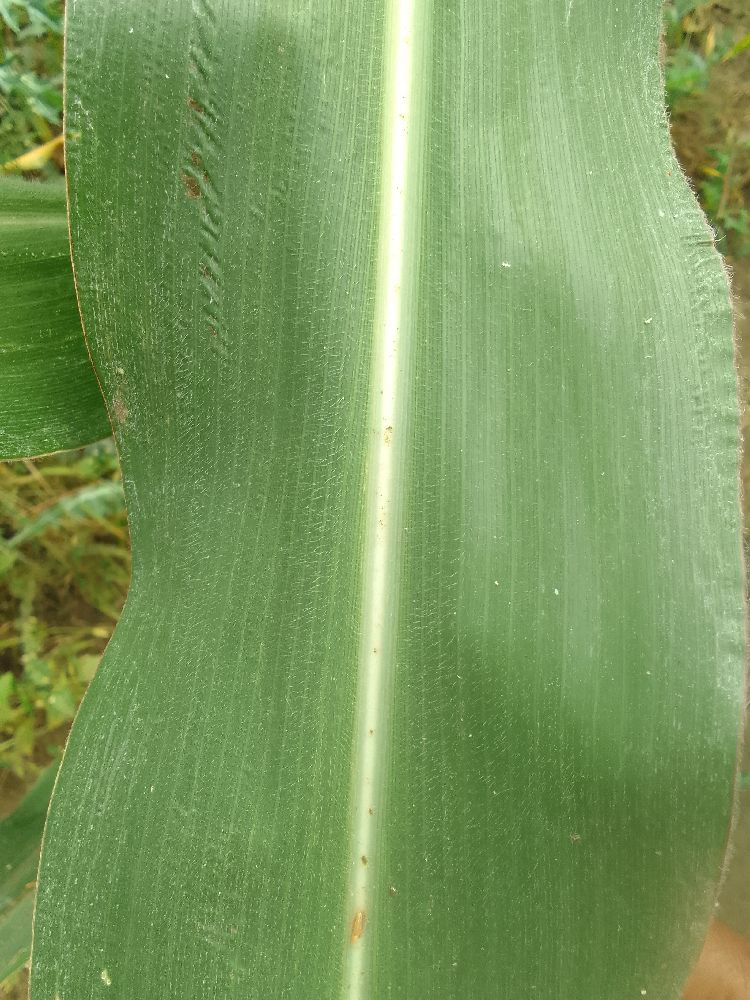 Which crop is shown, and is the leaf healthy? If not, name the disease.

maize, healthy
